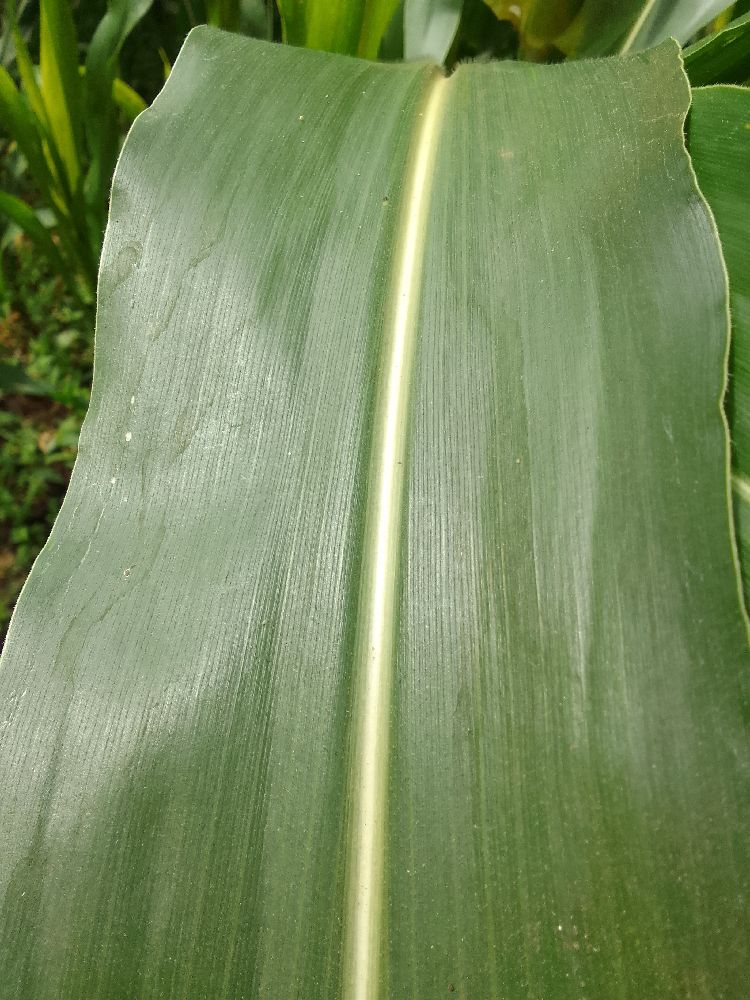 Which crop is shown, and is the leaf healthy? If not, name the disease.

maize, healthy
